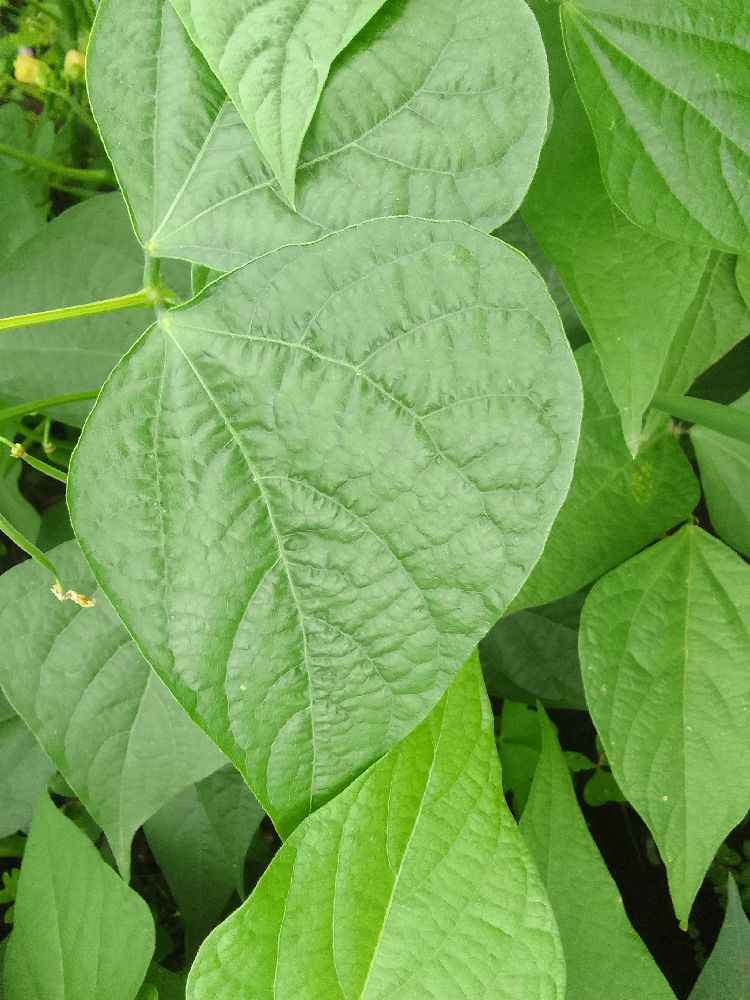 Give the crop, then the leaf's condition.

common bean, healthy
